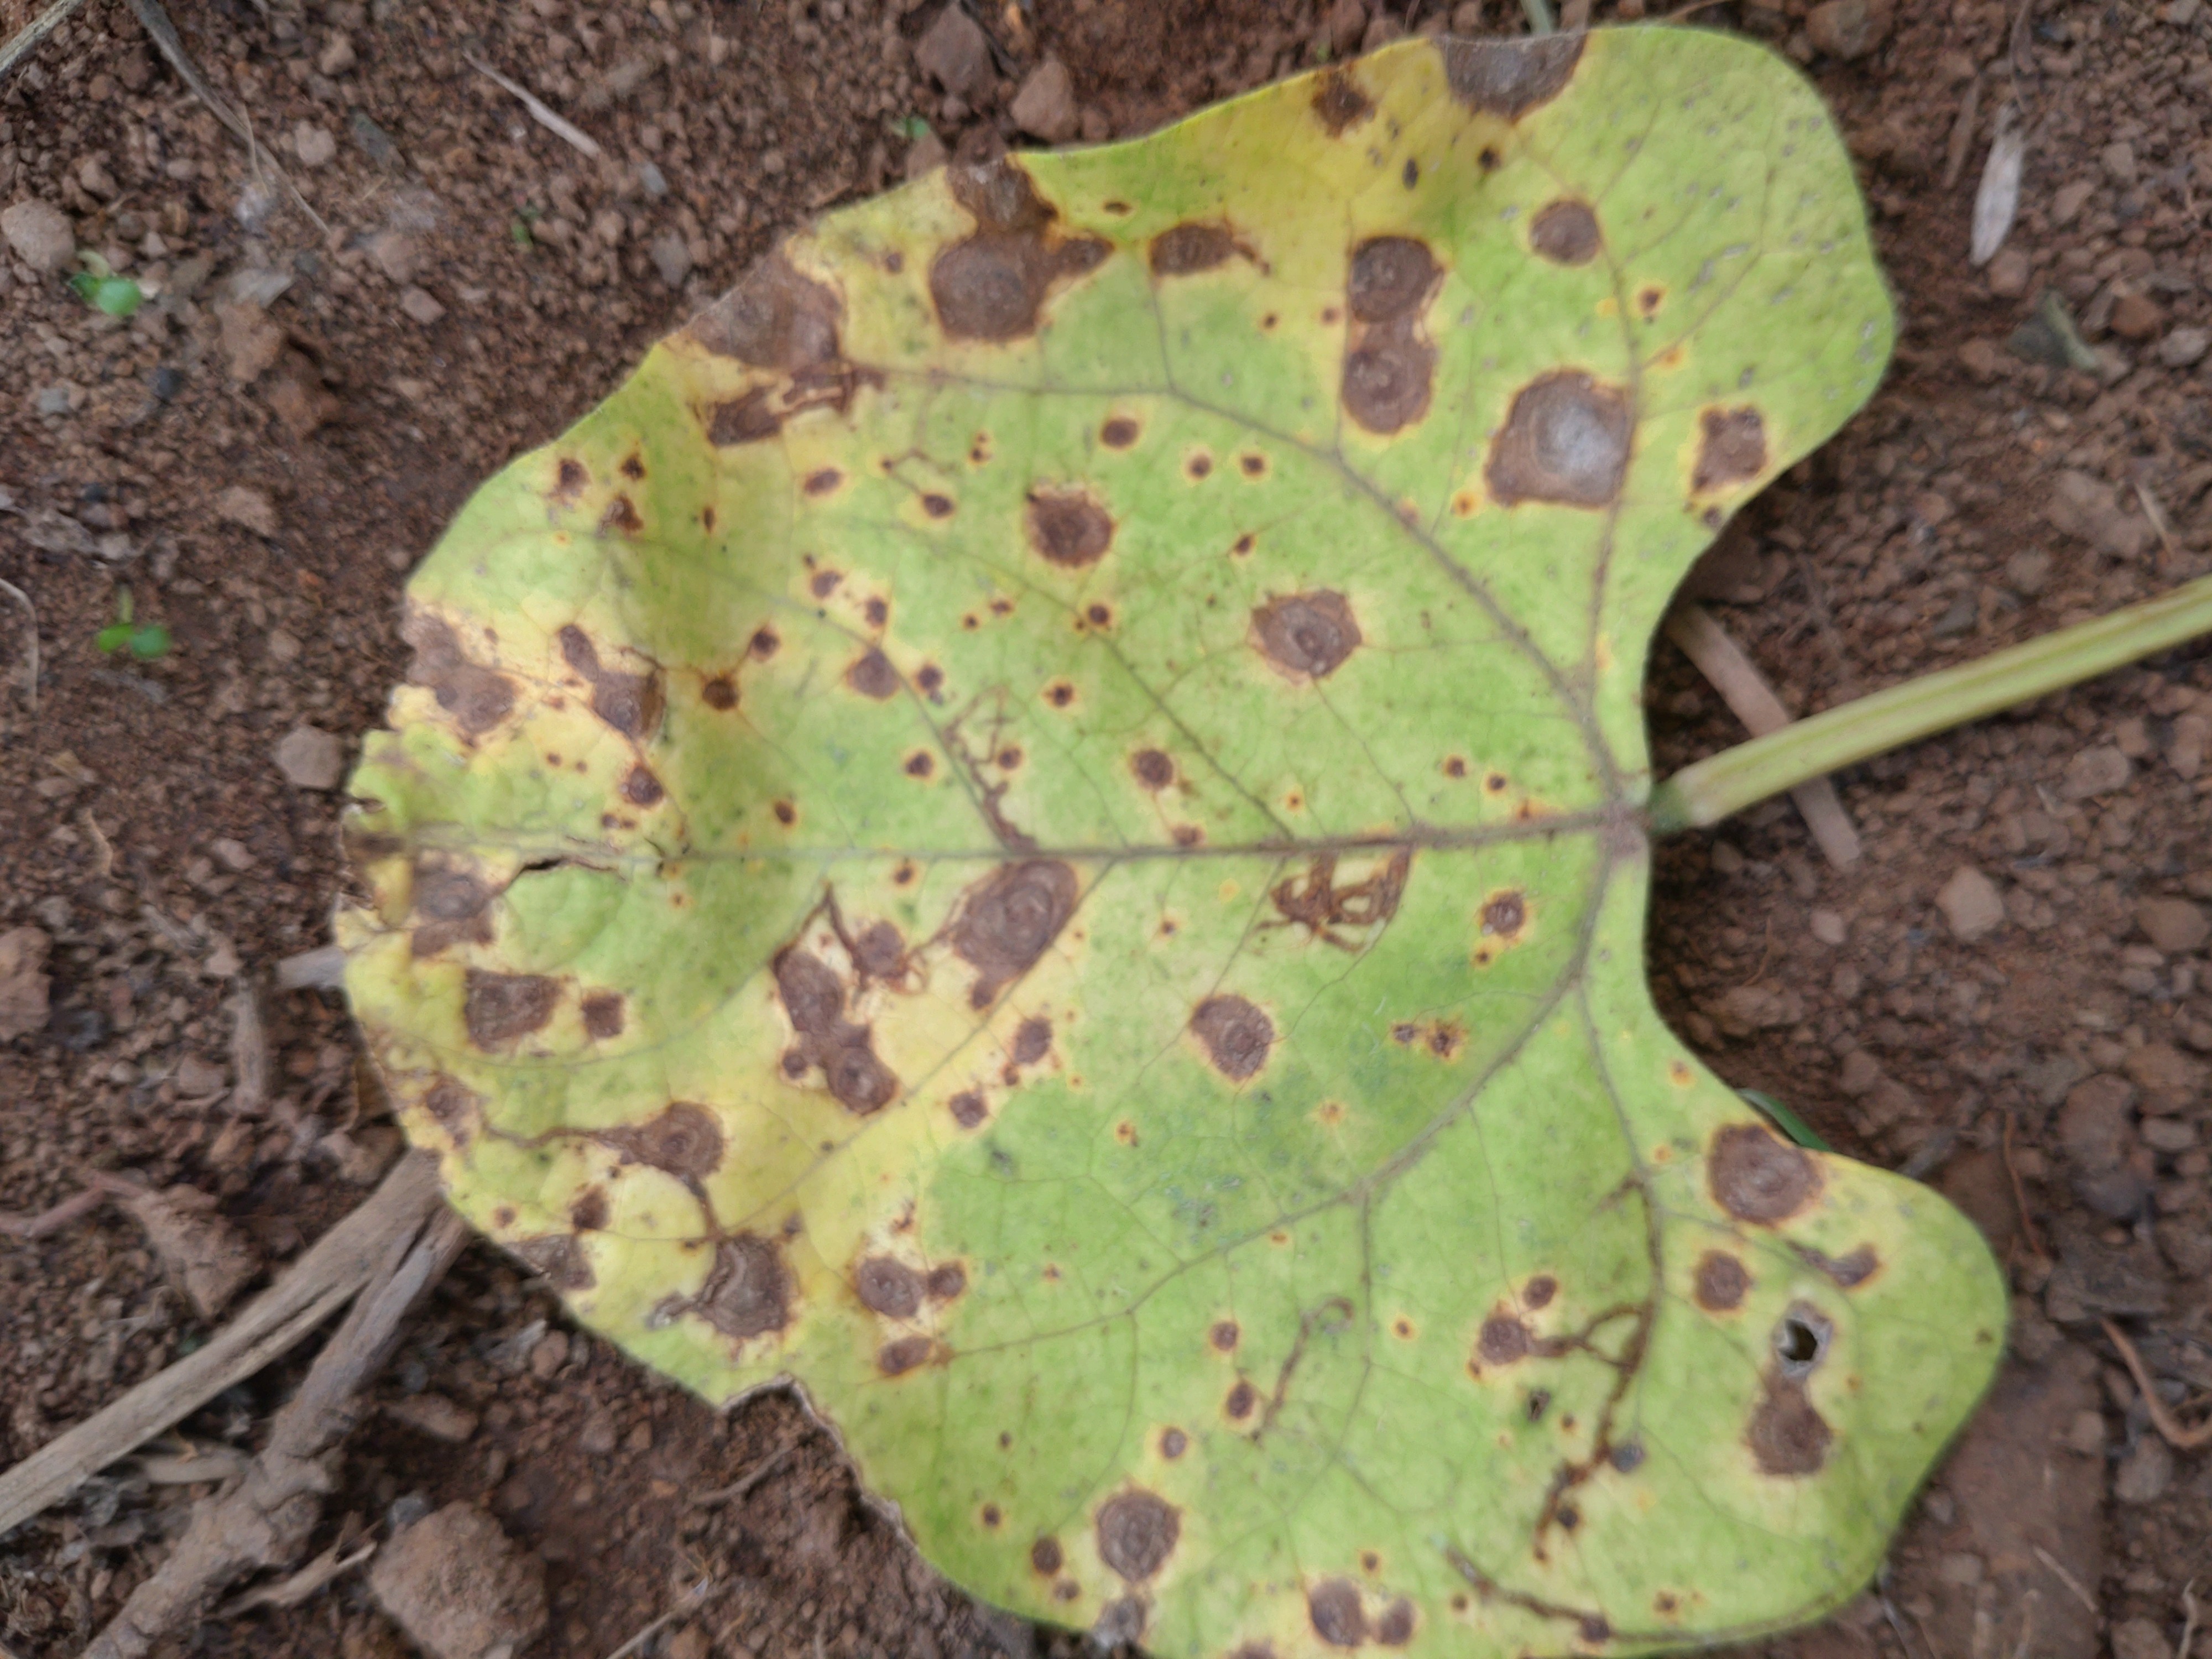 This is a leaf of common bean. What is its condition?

rust
